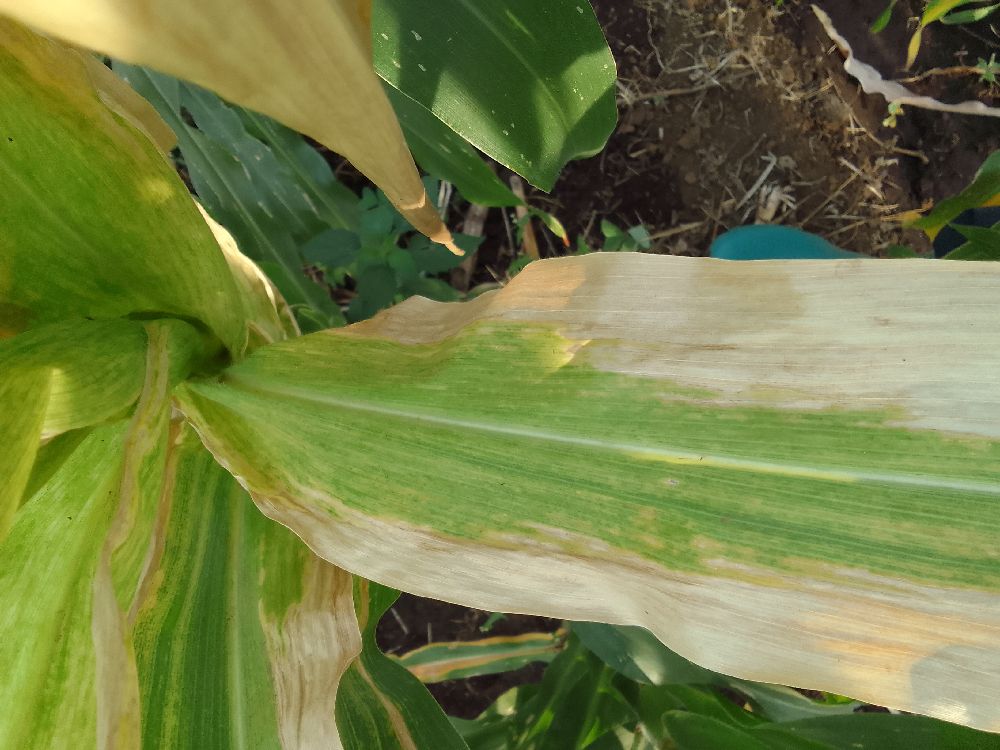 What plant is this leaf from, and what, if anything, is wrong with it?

maize, maize lethal necrosis
